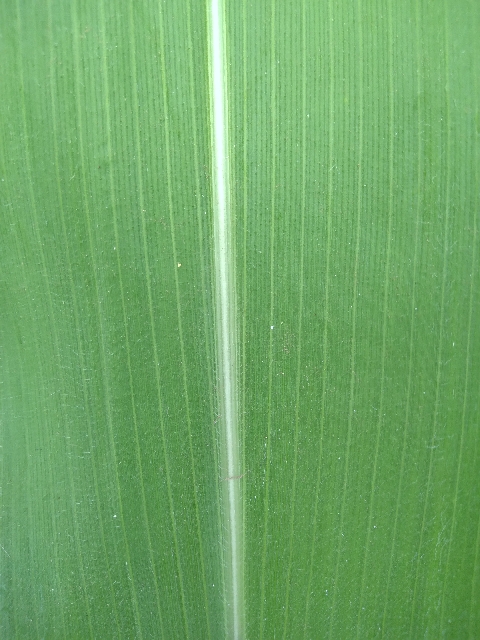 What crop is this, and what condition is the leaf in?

maize, healthy
